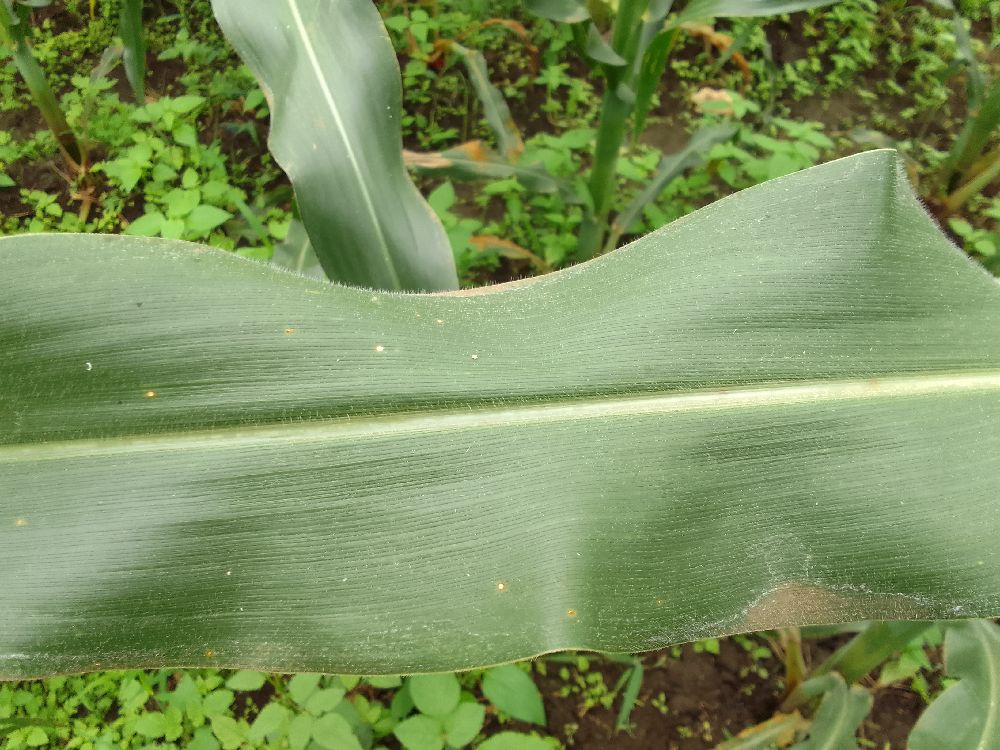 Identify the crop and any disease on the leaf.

maize, healthy
